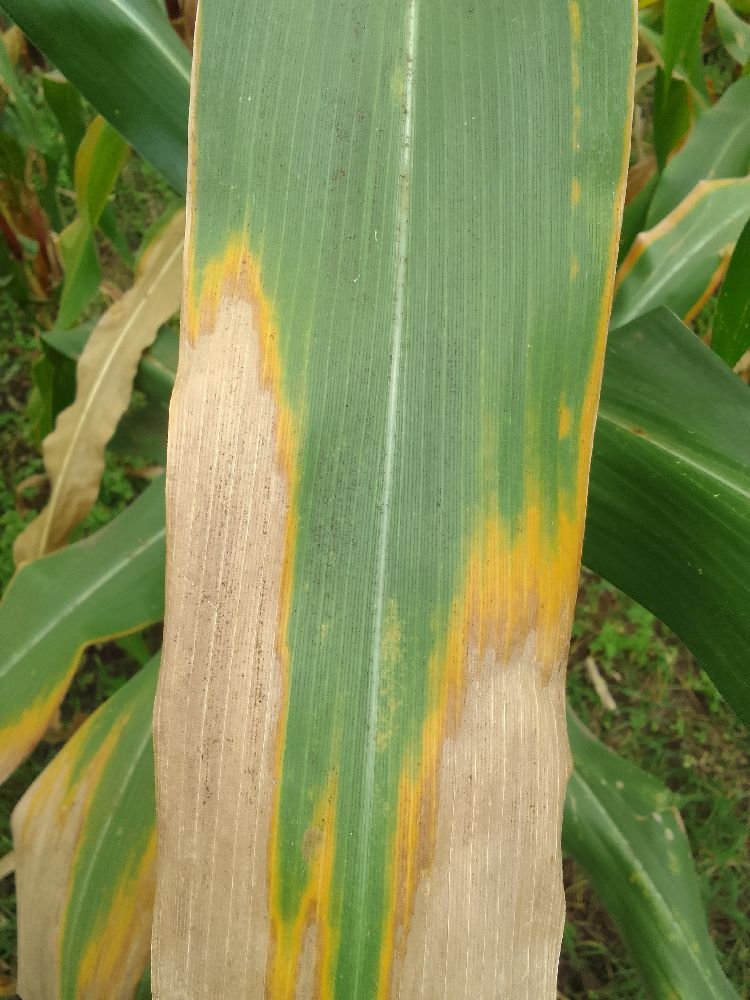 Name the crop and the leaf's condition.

maize, maize lethal necrosis
